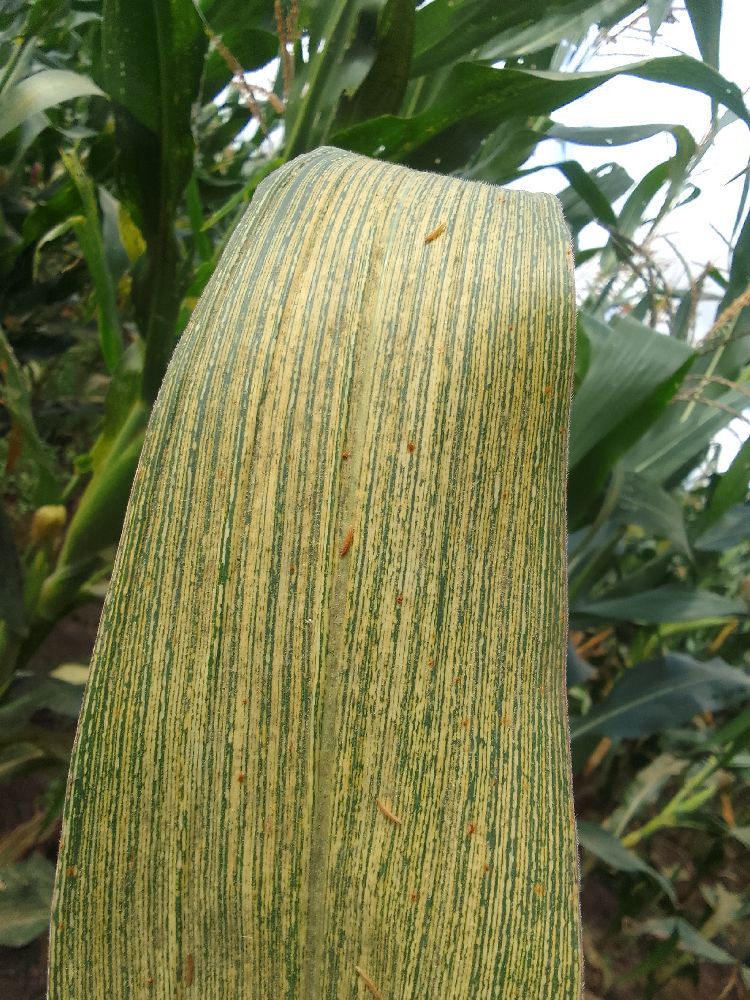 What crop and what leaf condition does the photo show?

maize, maize streak virus
